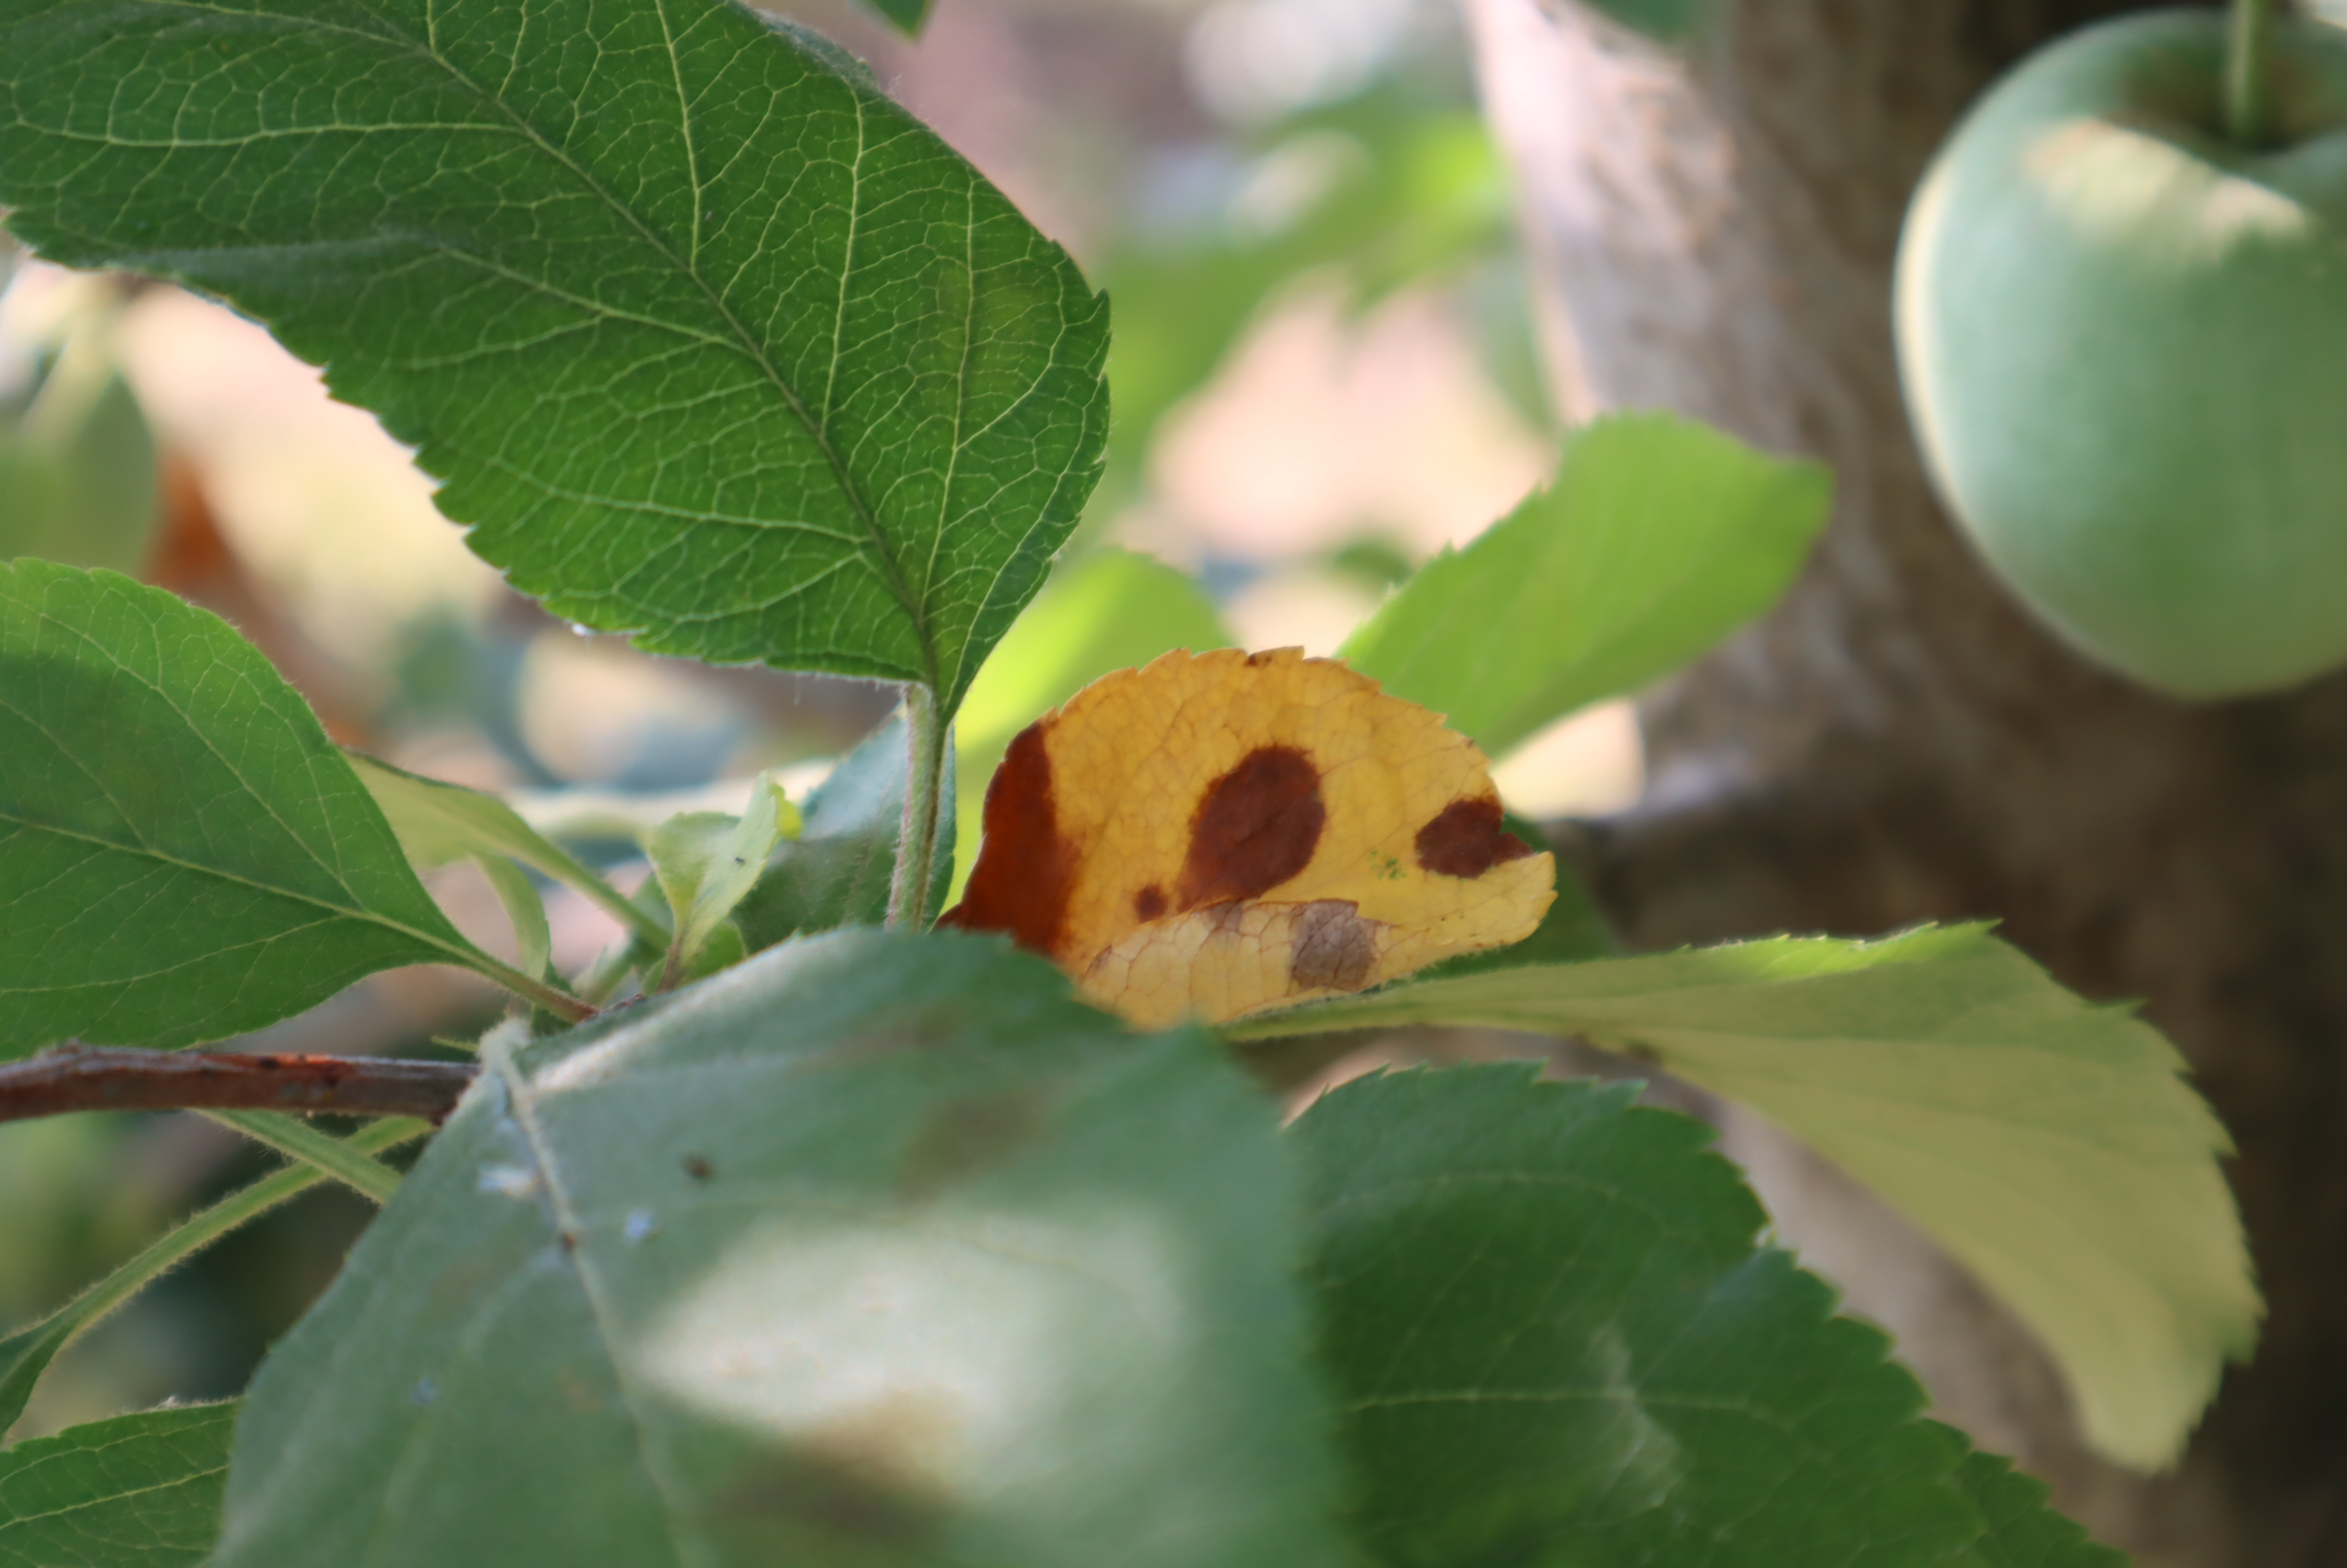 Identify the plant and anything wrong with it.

apple, aphids, scab
